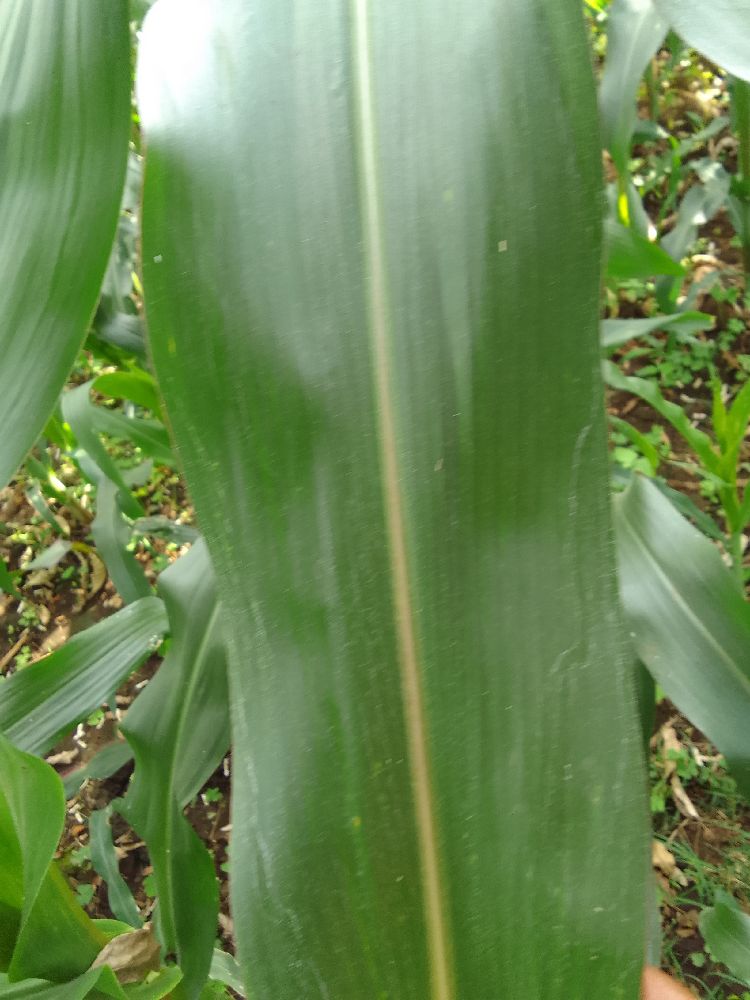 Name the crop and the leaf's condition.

maize, healthy
